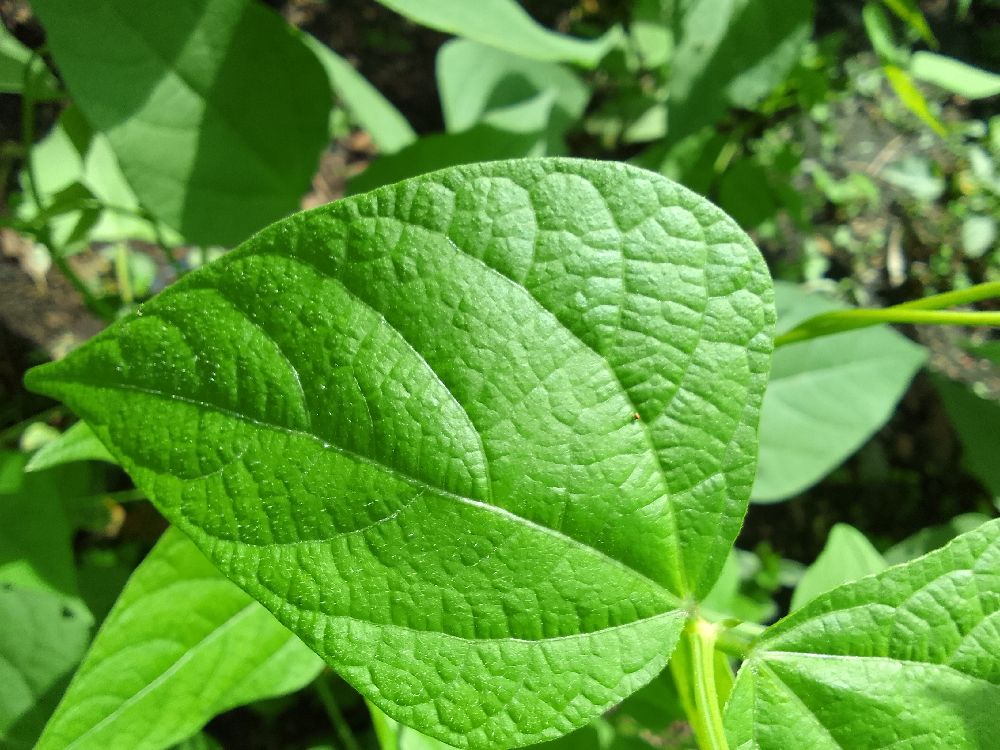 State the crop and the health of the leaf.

common bean, healthy
